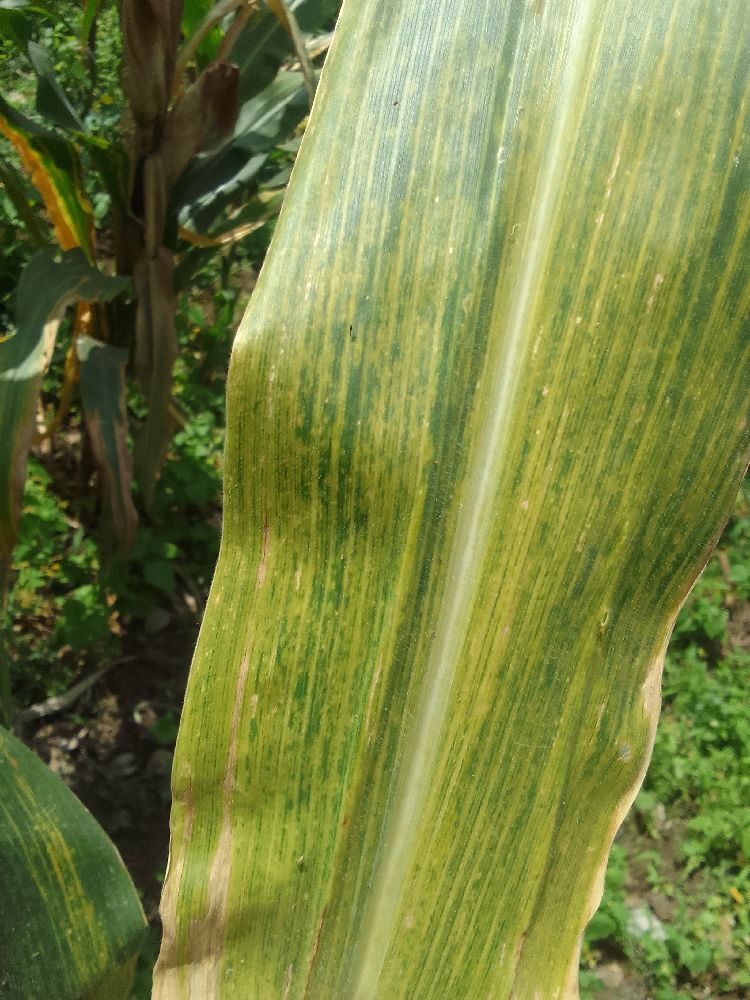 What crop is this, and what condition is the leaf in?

maize, maize lethal necrosis
